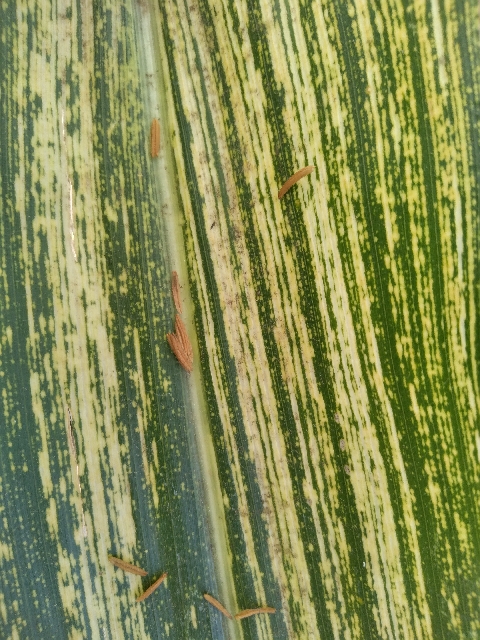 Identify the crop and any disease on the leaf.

maize, maize streak virus
